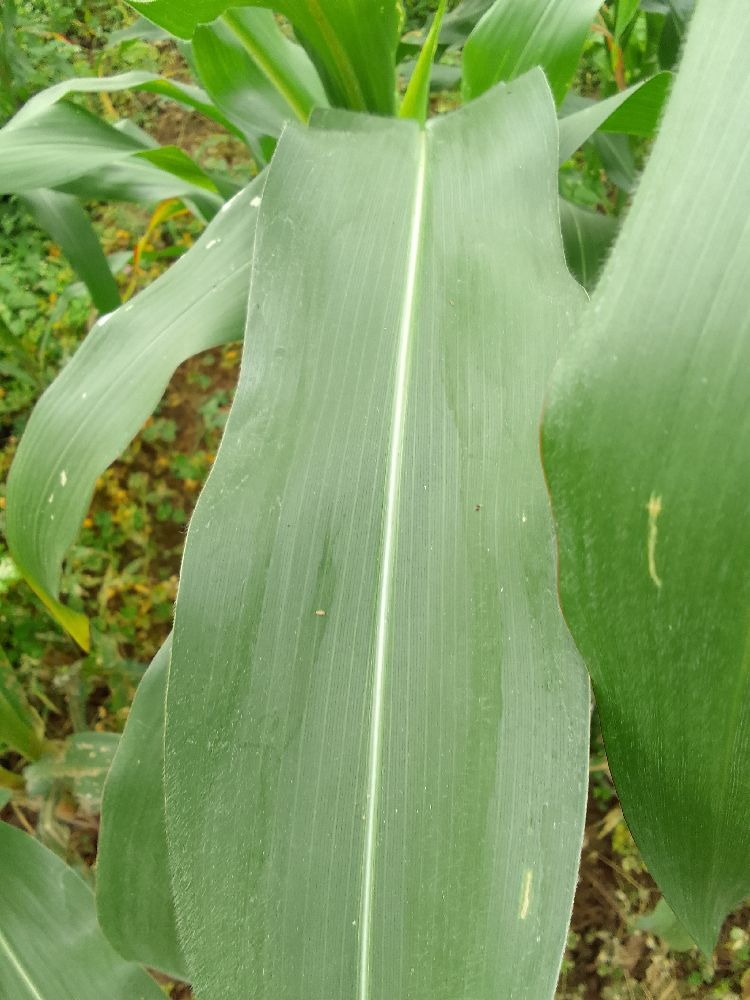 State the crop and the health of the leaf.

maize, healthy
